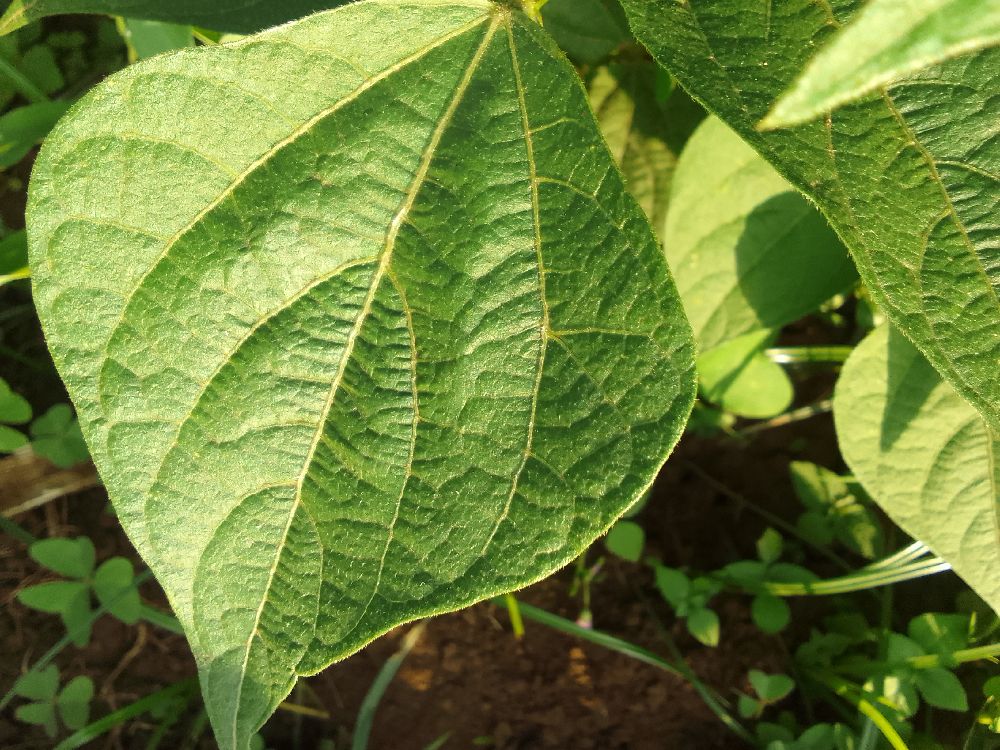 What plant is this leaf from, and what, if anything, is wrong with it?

common bean, healthy
